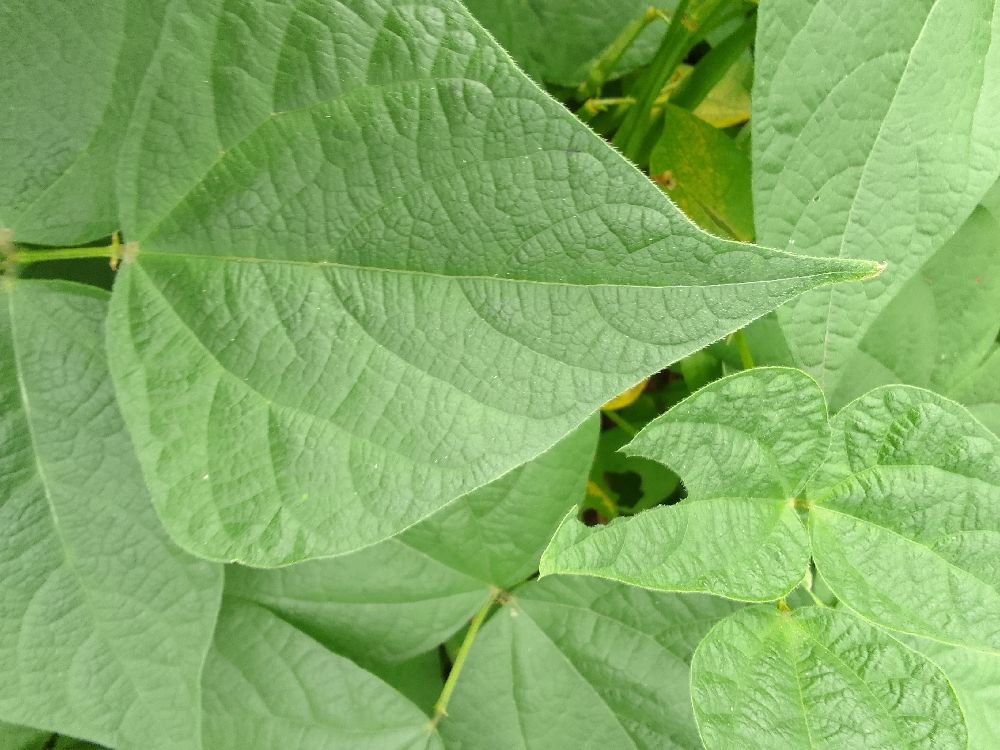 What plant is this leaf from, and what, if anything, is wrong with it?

common bean, healthy
